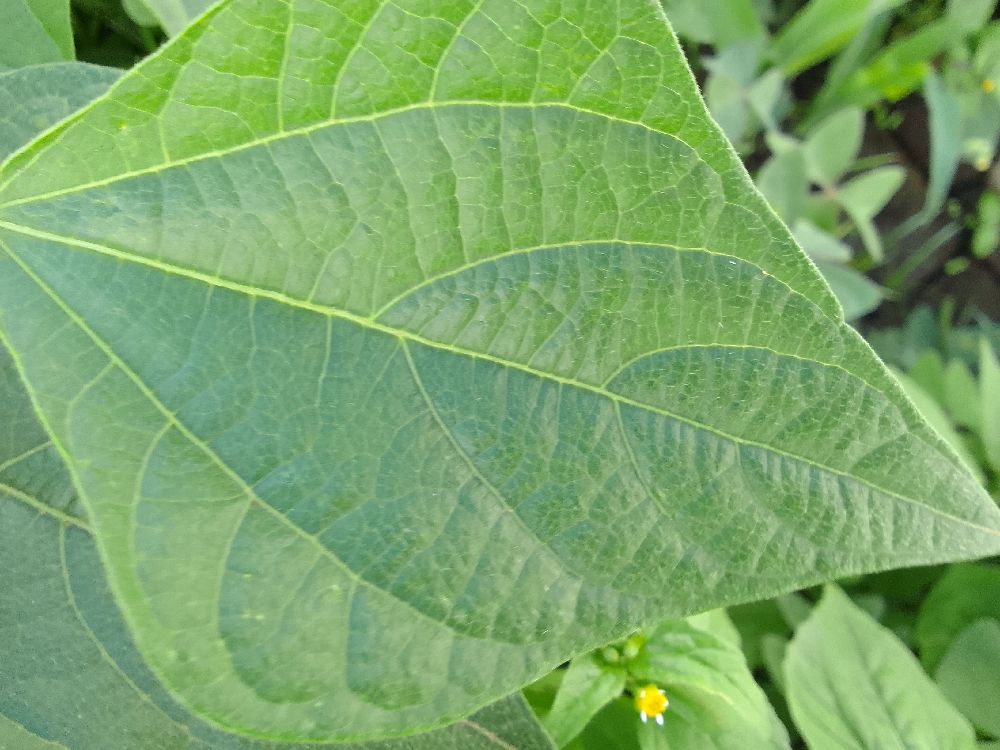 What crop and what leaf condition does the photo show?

common bean, healthy
